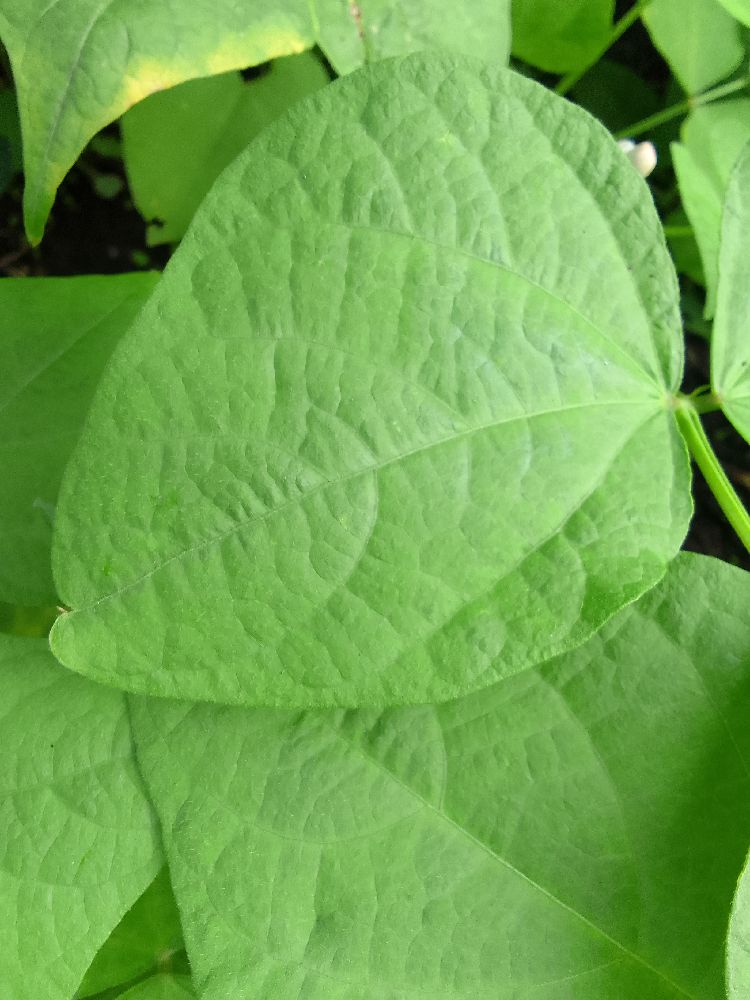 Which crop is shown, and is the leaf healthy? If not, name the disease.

common bean, healthy
